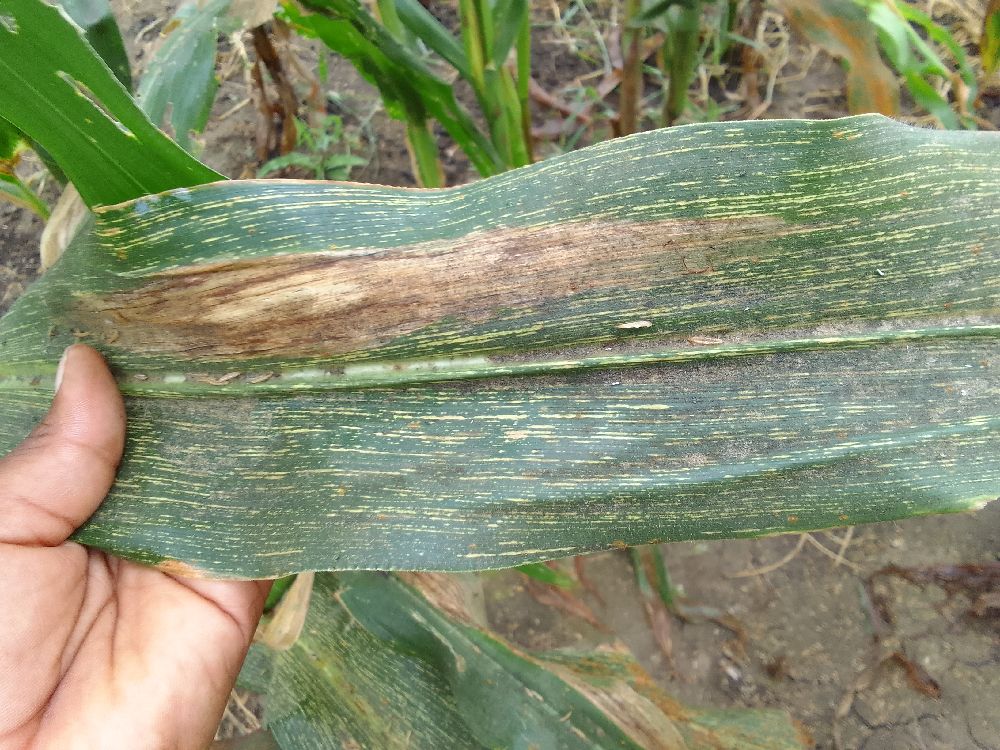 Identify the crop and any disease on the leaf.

maize, maize streak virus
